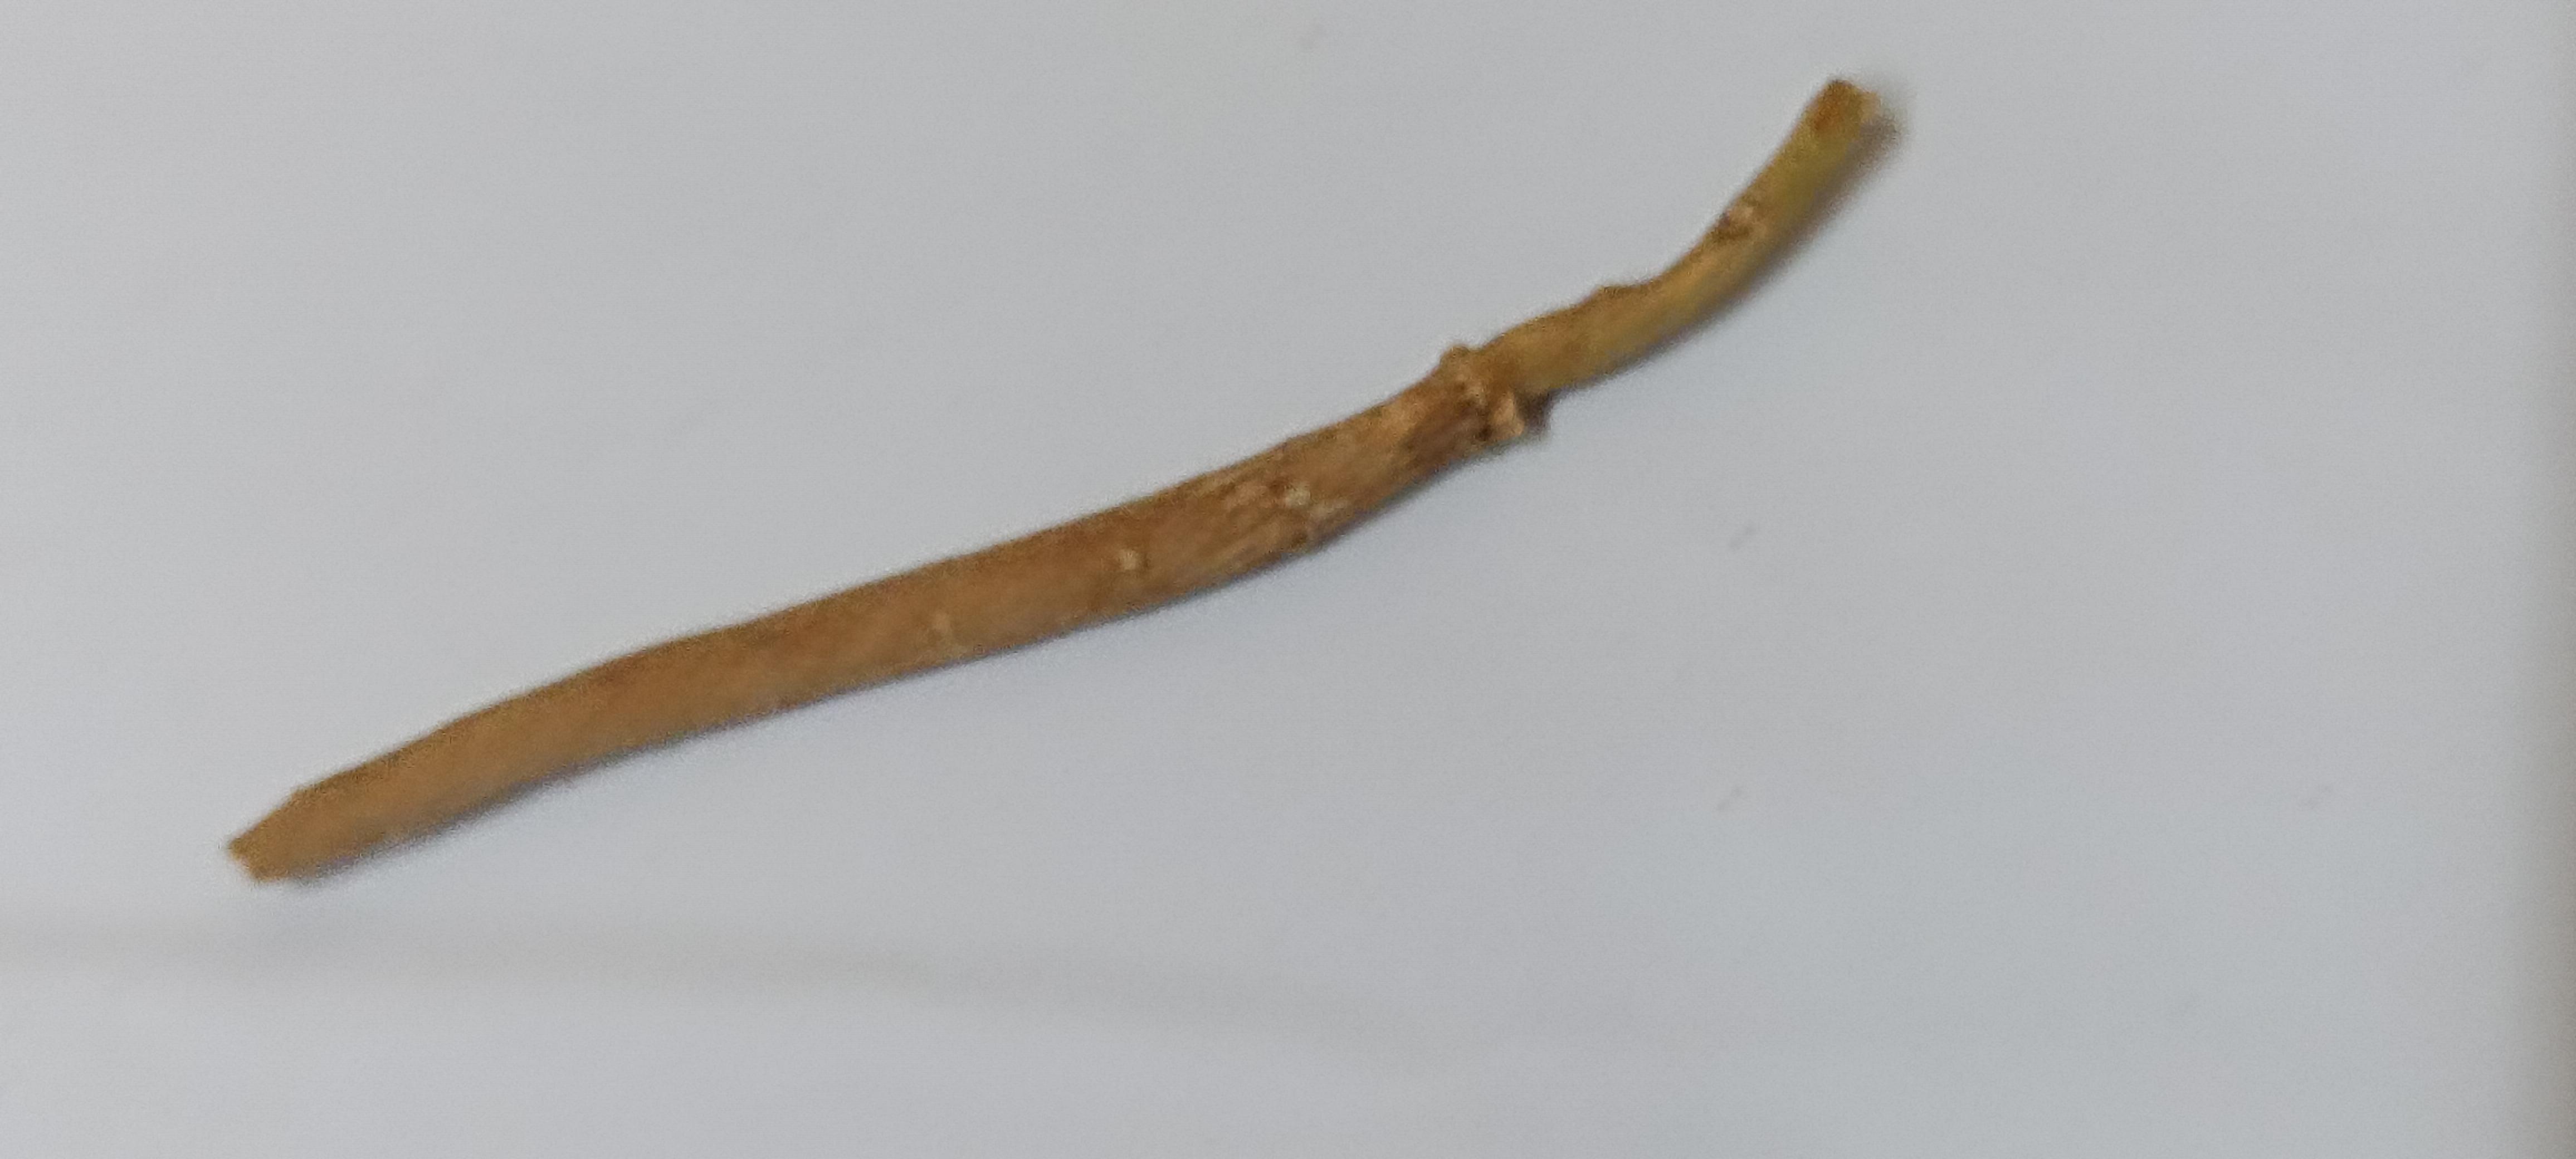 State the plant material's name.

ashwagandha
